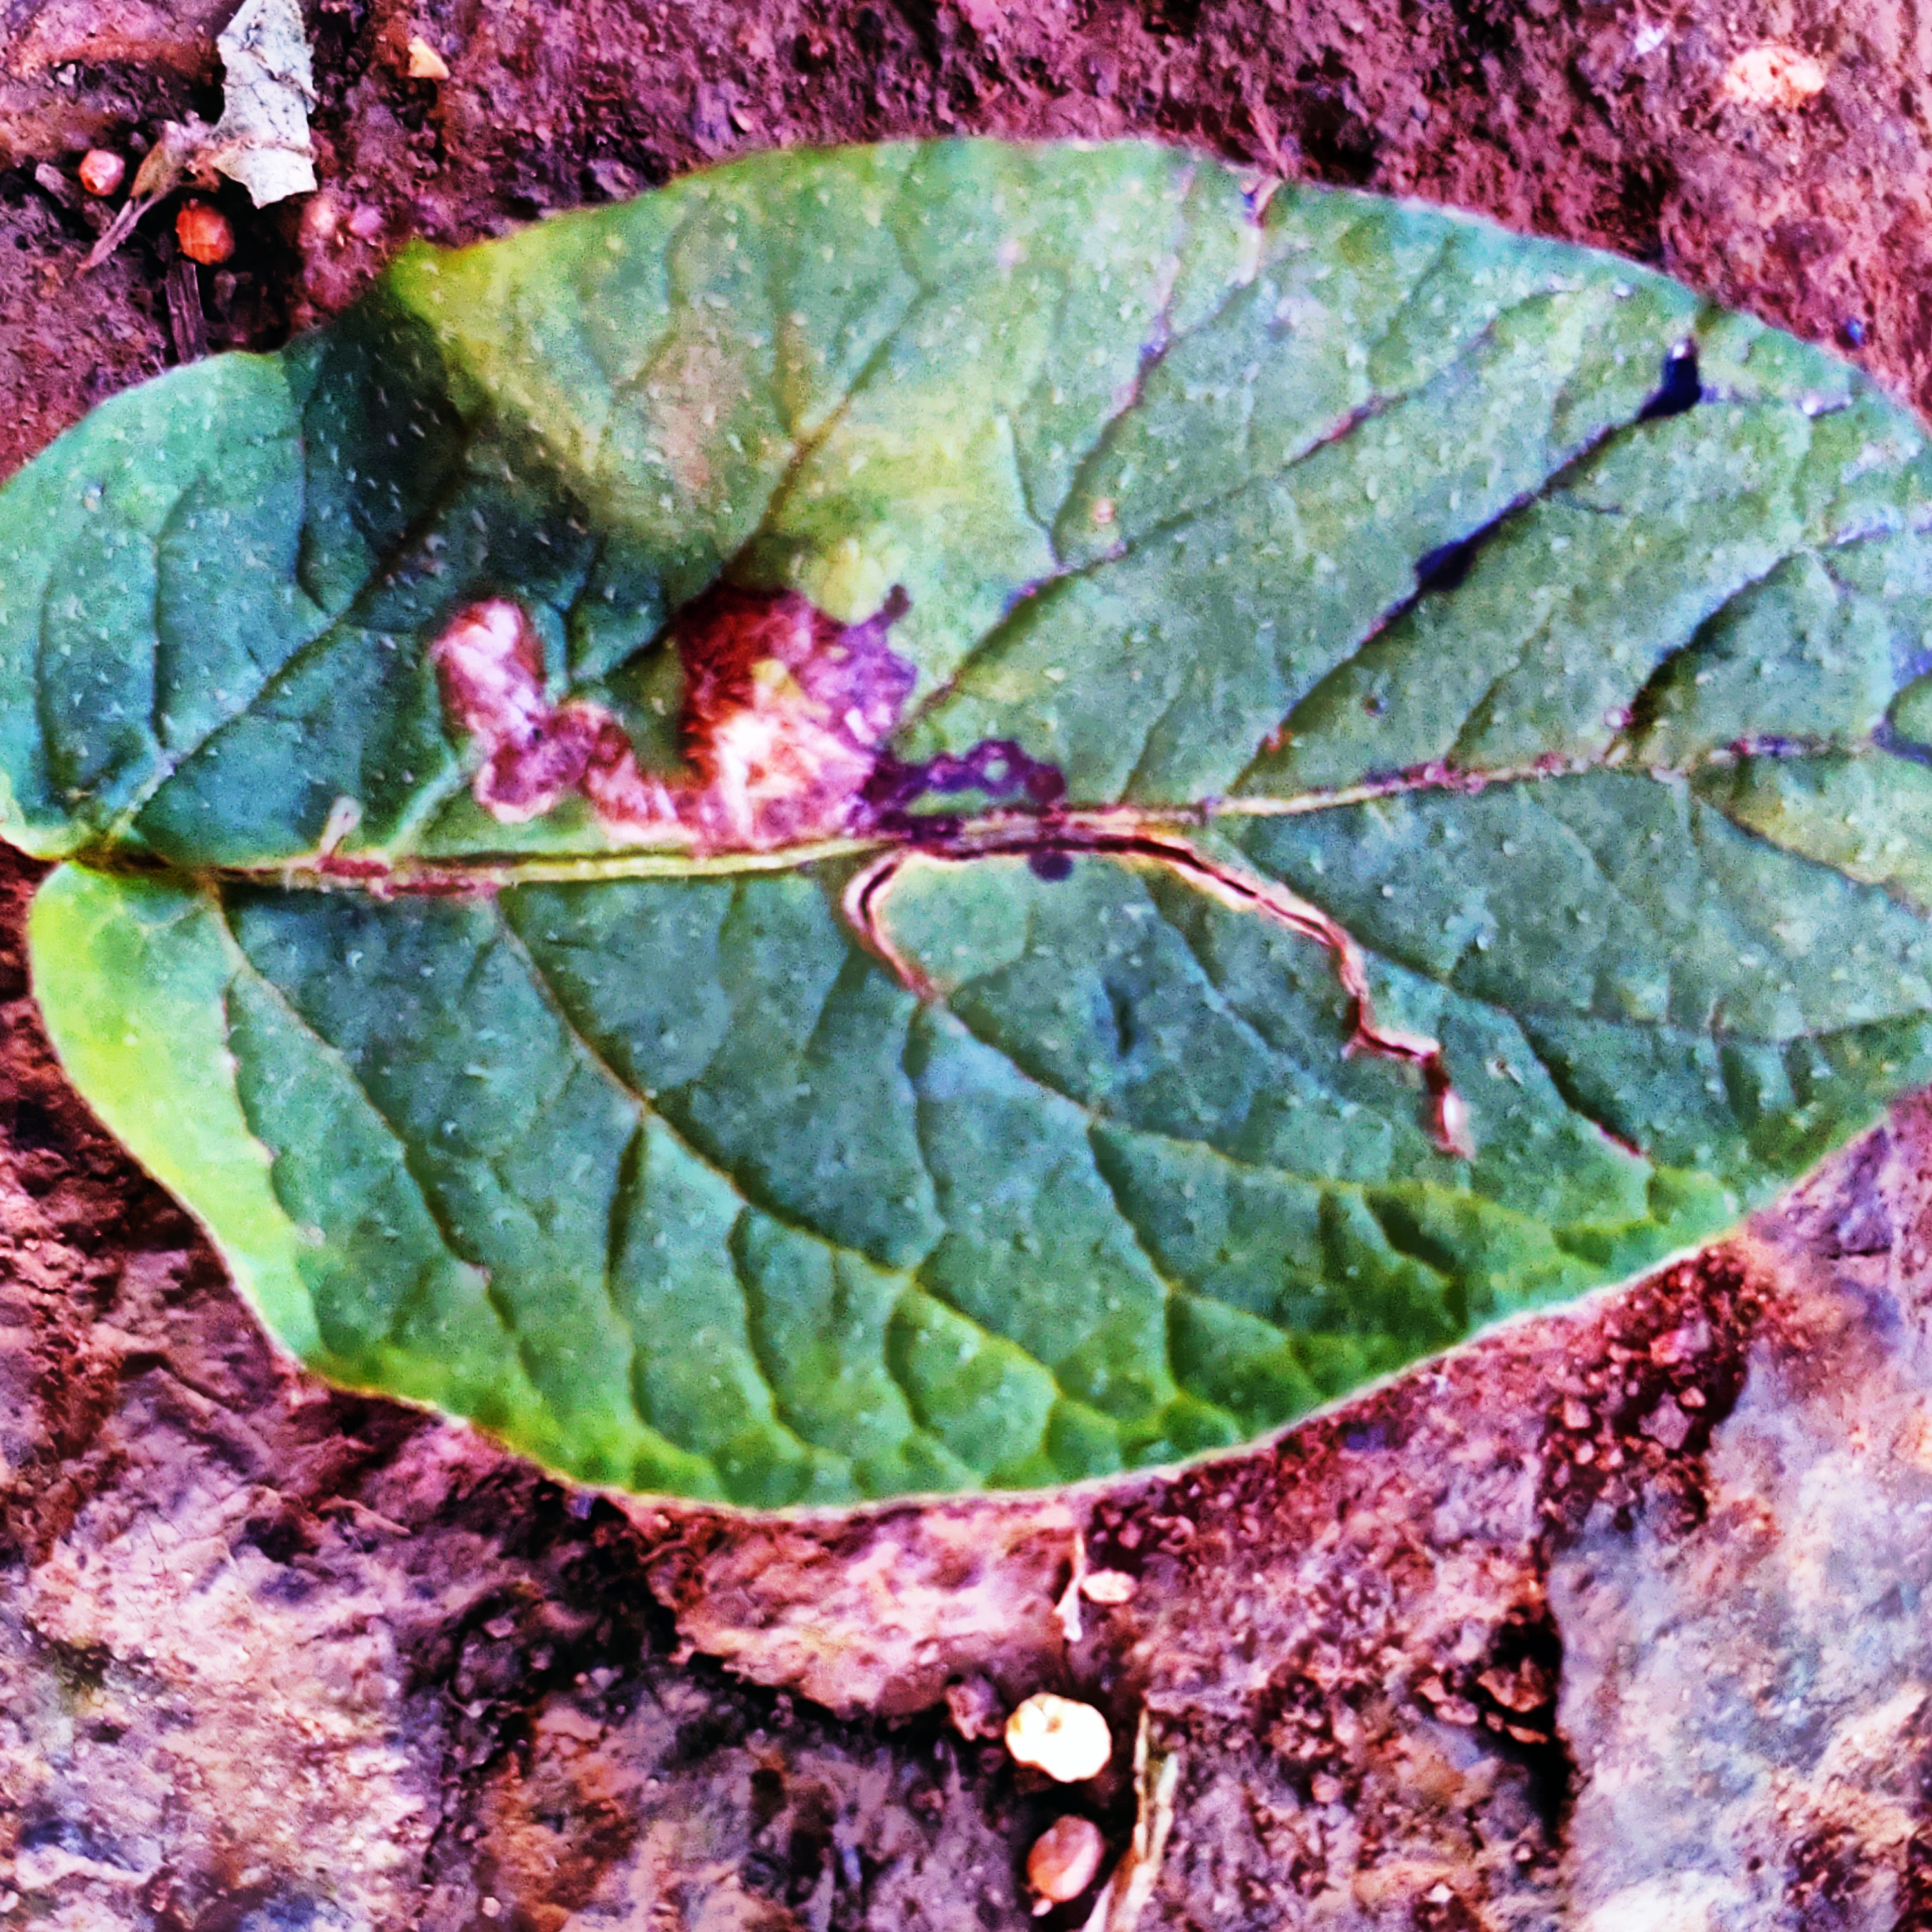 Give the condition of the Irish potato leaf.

late blight
